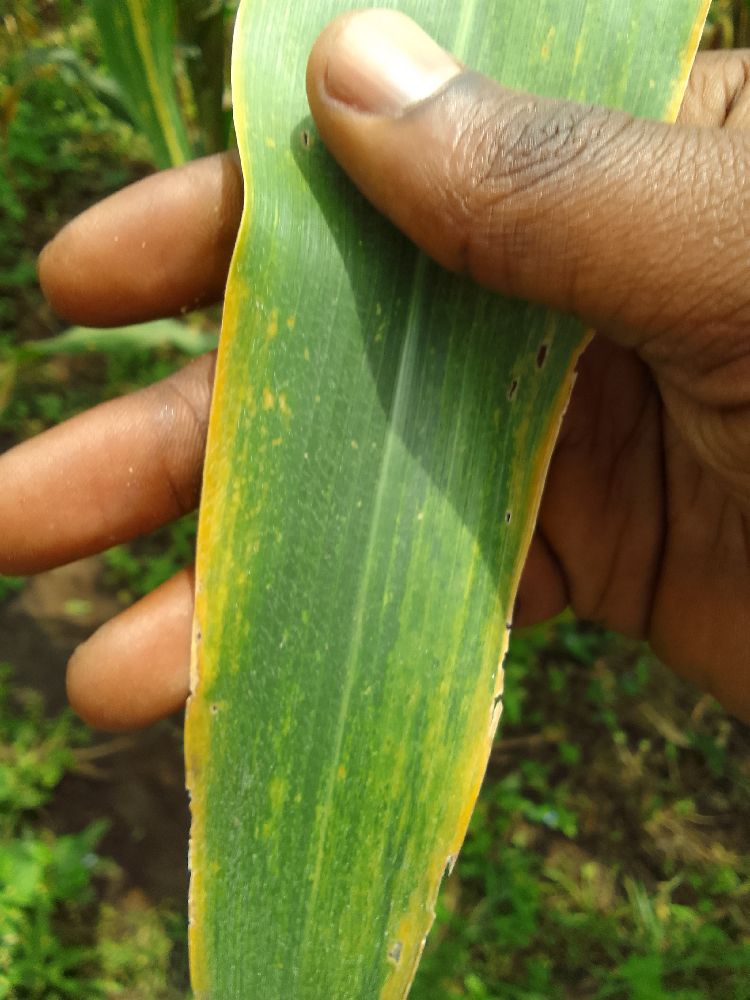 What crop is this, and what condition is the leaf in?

maize, maize lethal necrosis
